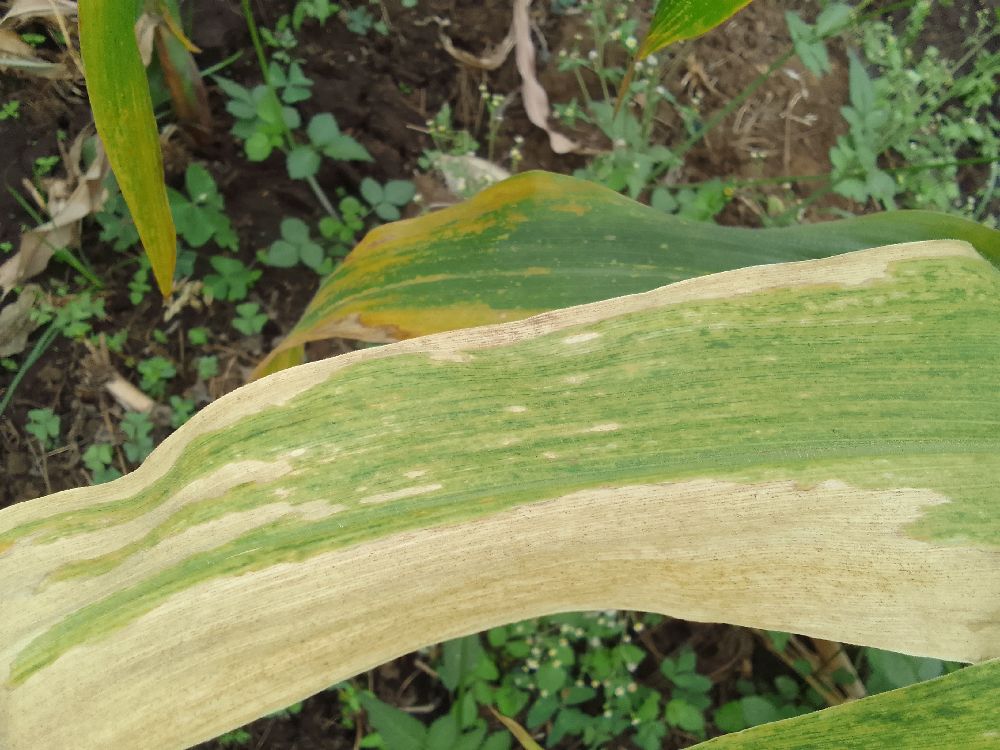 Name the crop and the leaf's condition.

maize, maize lethal necrosis
